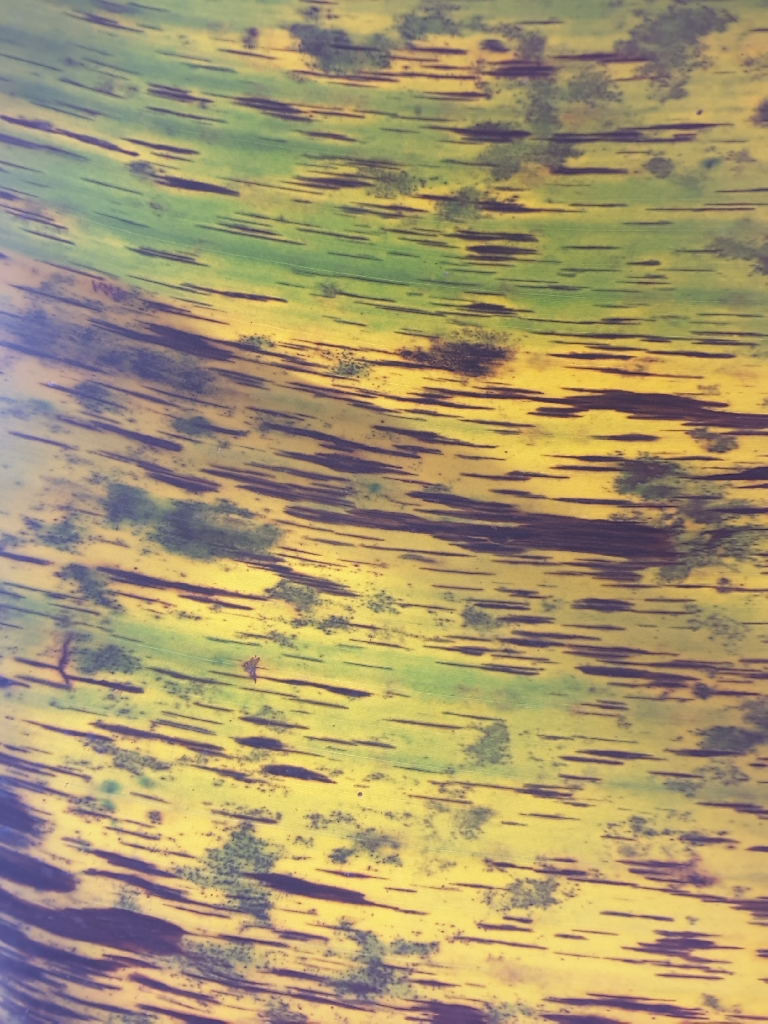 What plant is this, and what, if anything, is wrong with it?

banana, black sigatoka
